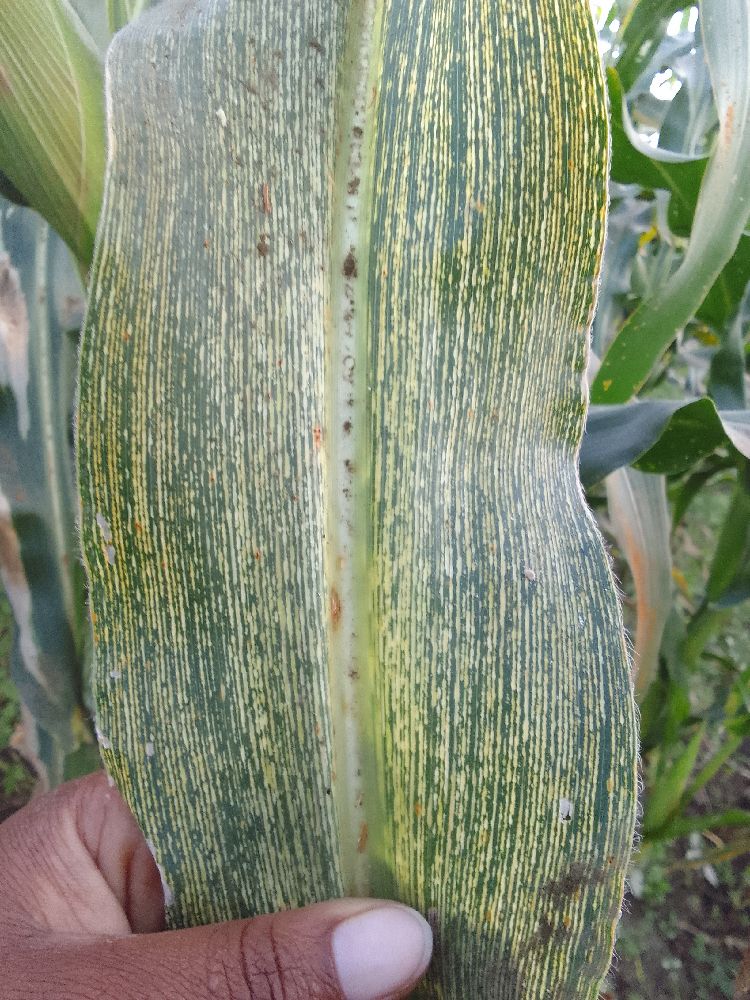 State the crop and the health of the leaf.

maize, maize streak virus
